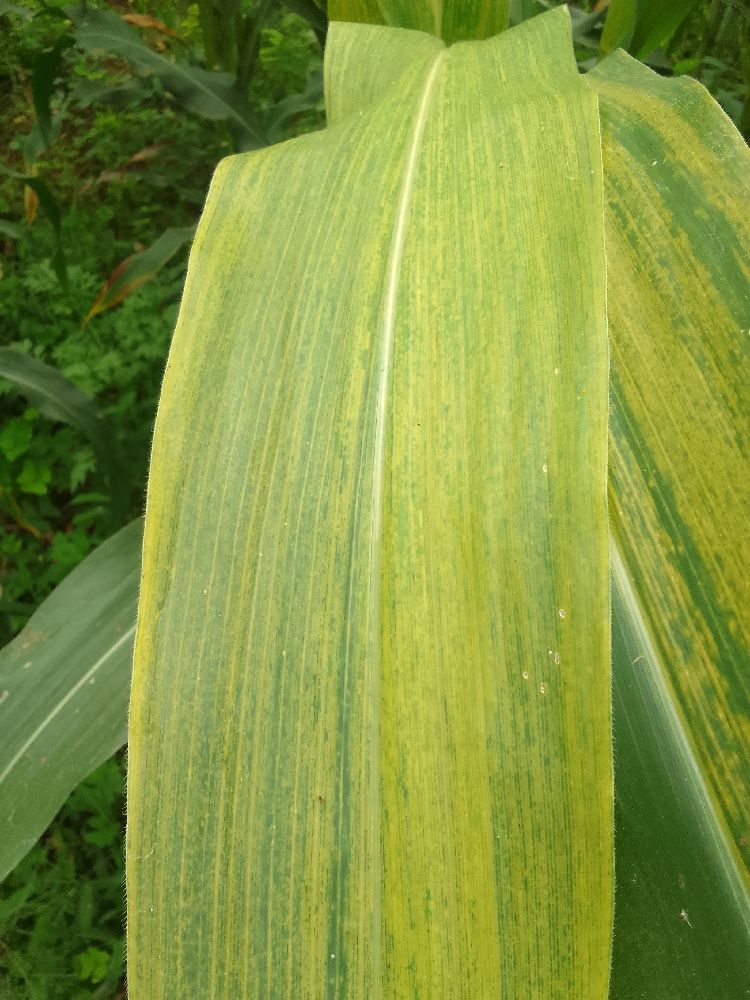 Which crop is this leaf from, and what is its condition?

maize, maize lethal necrosis
